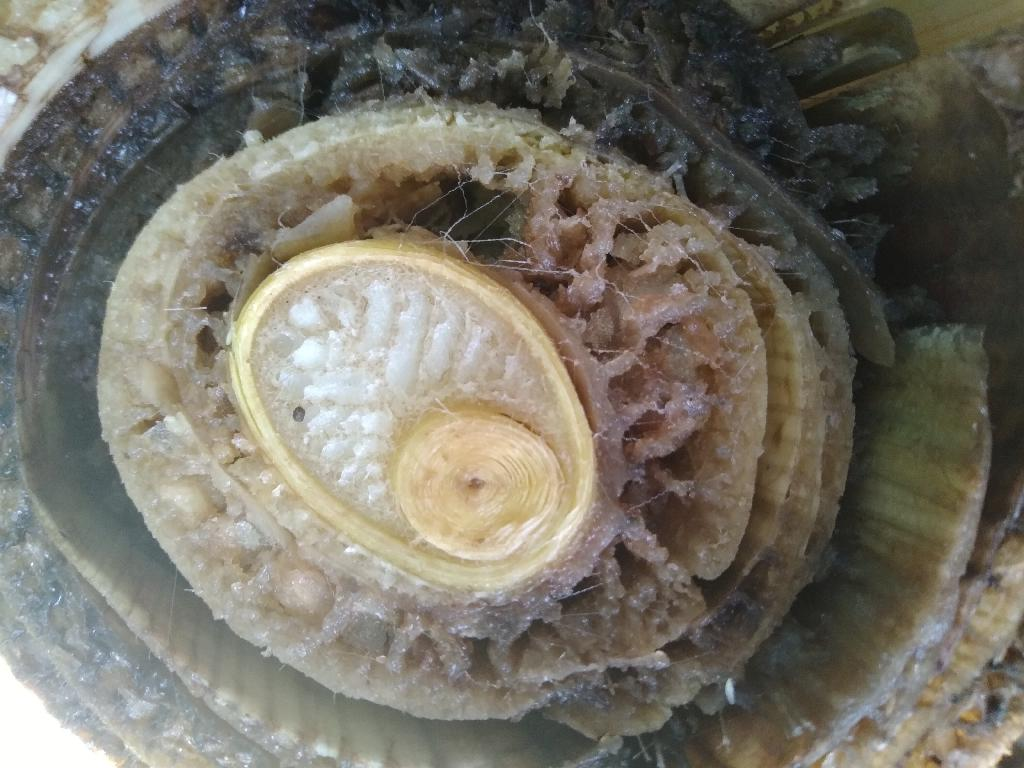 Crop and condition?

banana, fusarium wilt race 1
